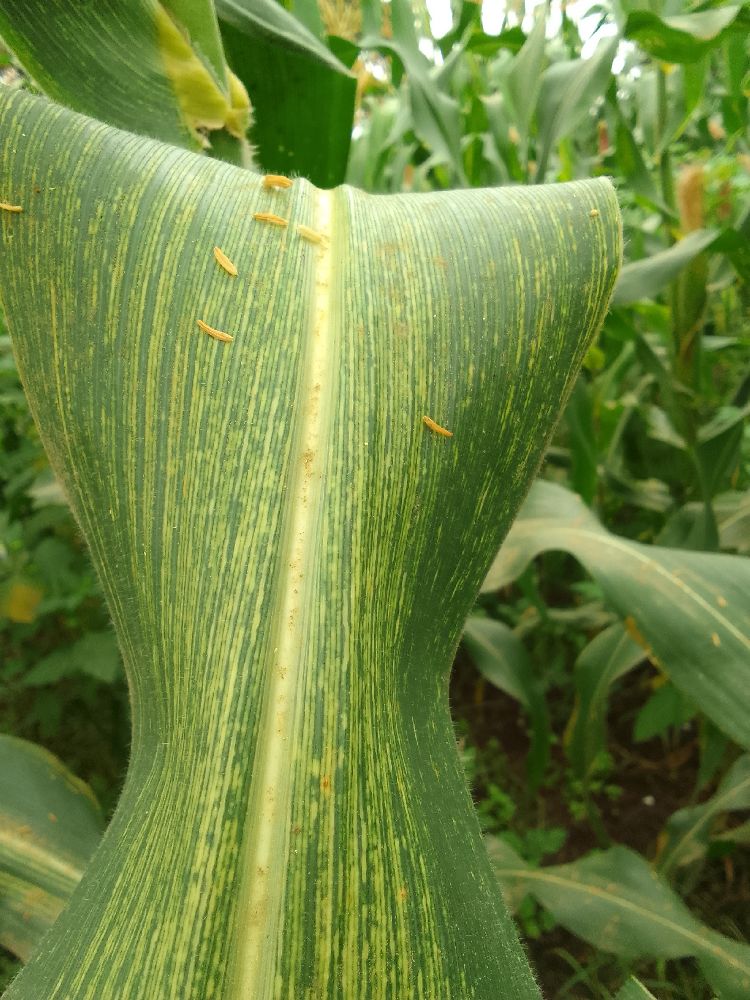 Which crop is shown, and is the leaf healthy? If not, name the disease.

maize, maize streak virus
